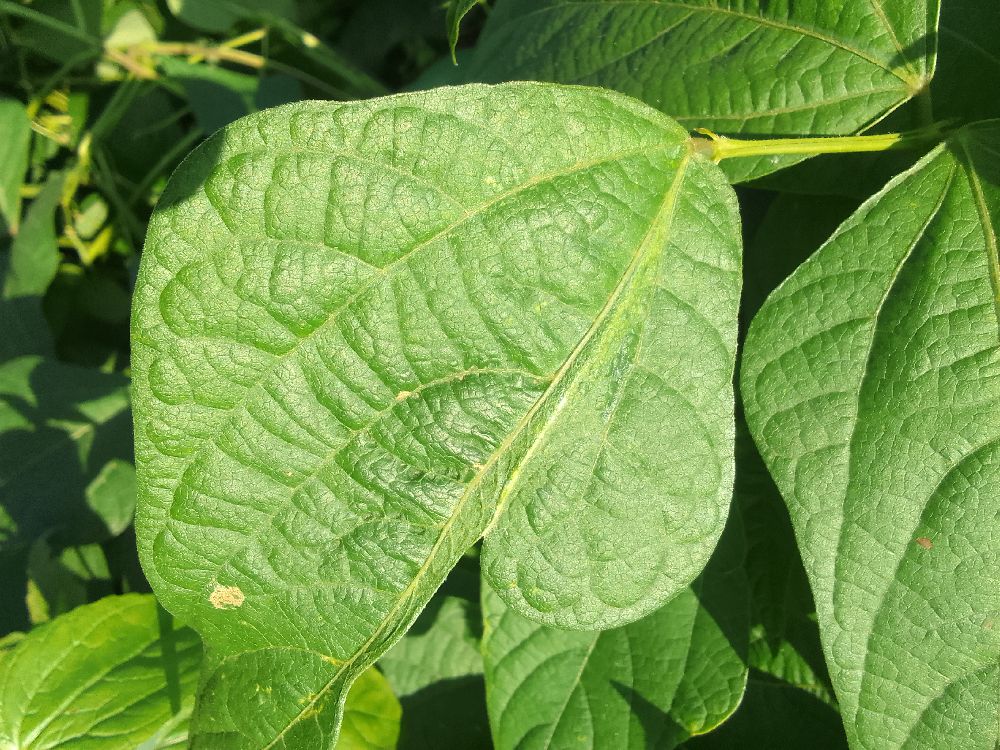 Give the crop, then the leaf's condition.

common bean, healthy
